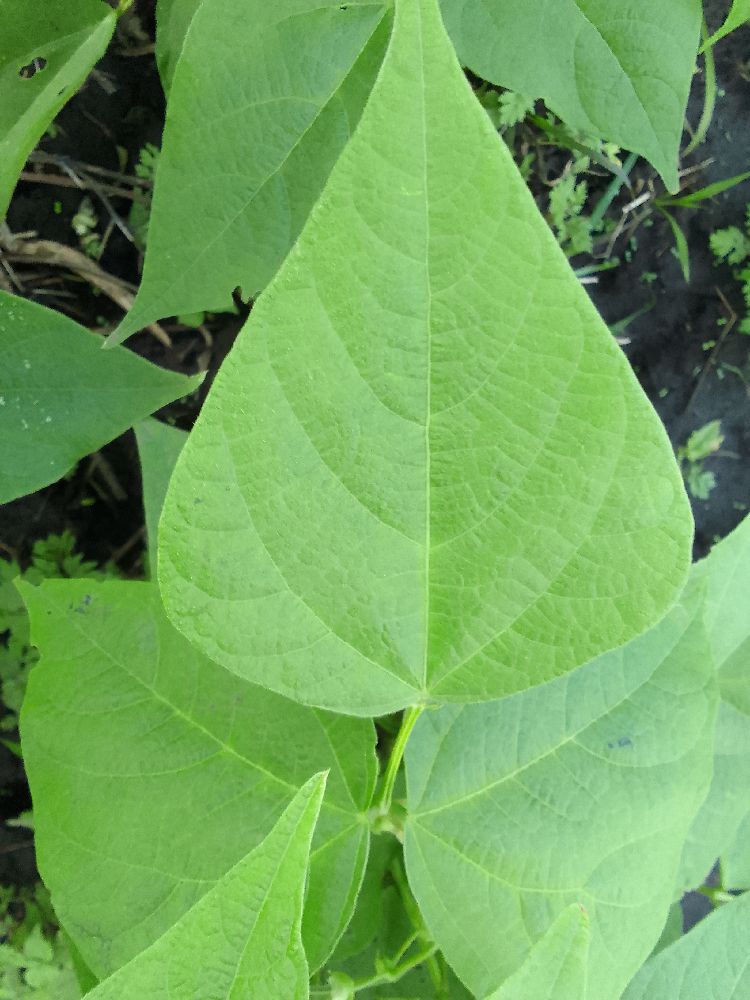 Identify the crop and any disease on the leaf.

common bean, healthy
